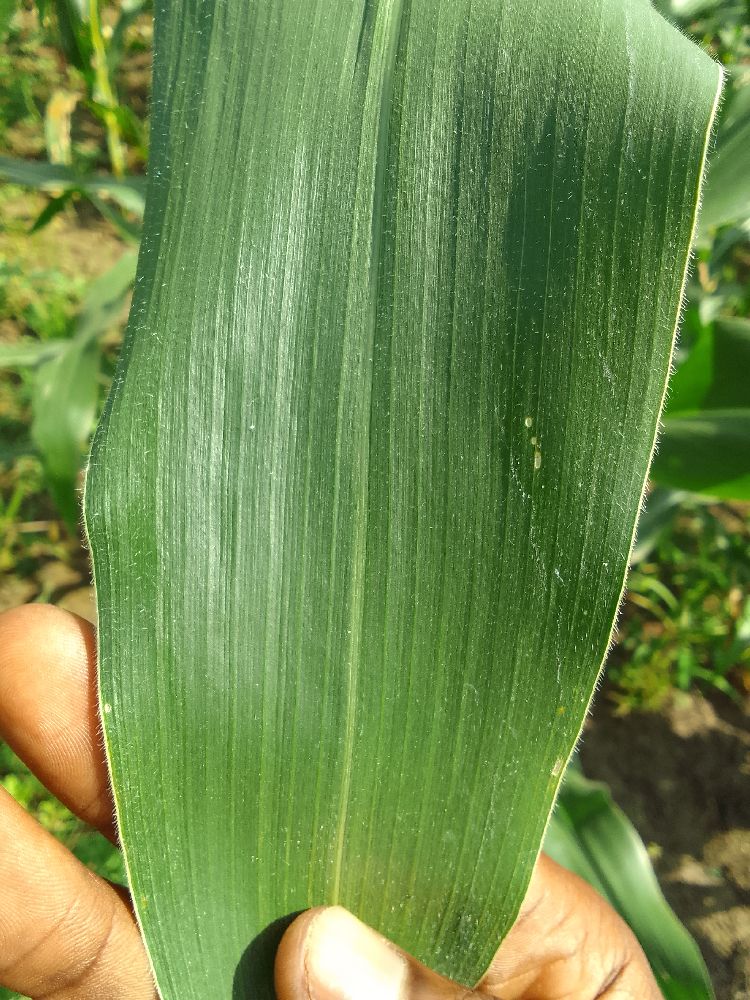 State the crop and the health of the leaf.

maize, healthy
